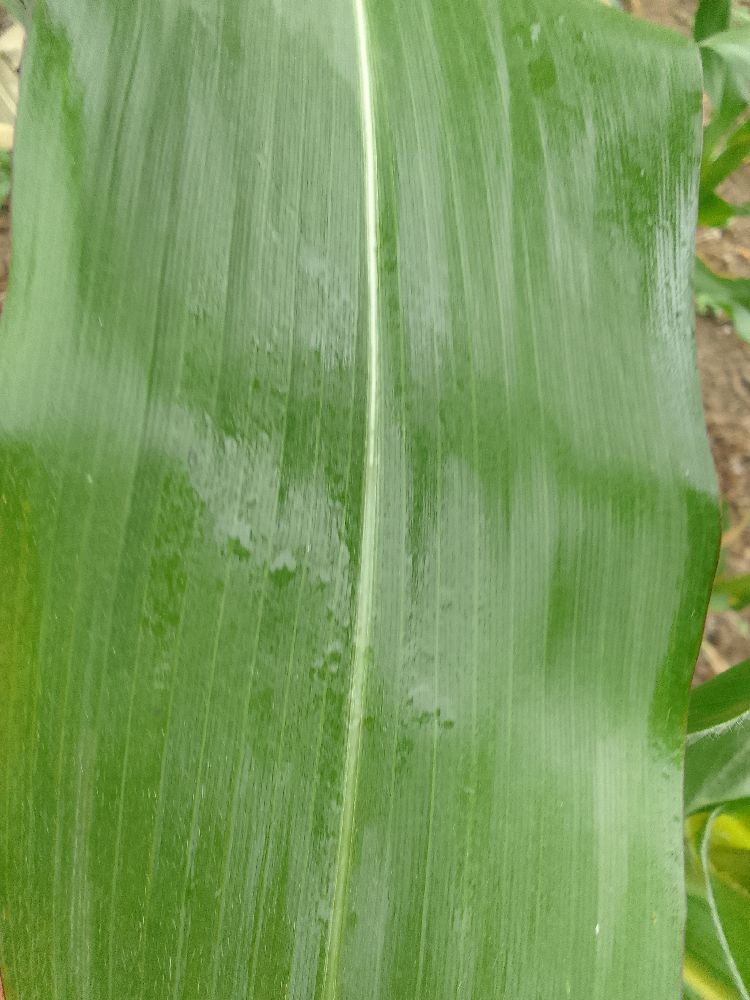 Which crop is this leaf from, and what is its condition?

maize, healthy
